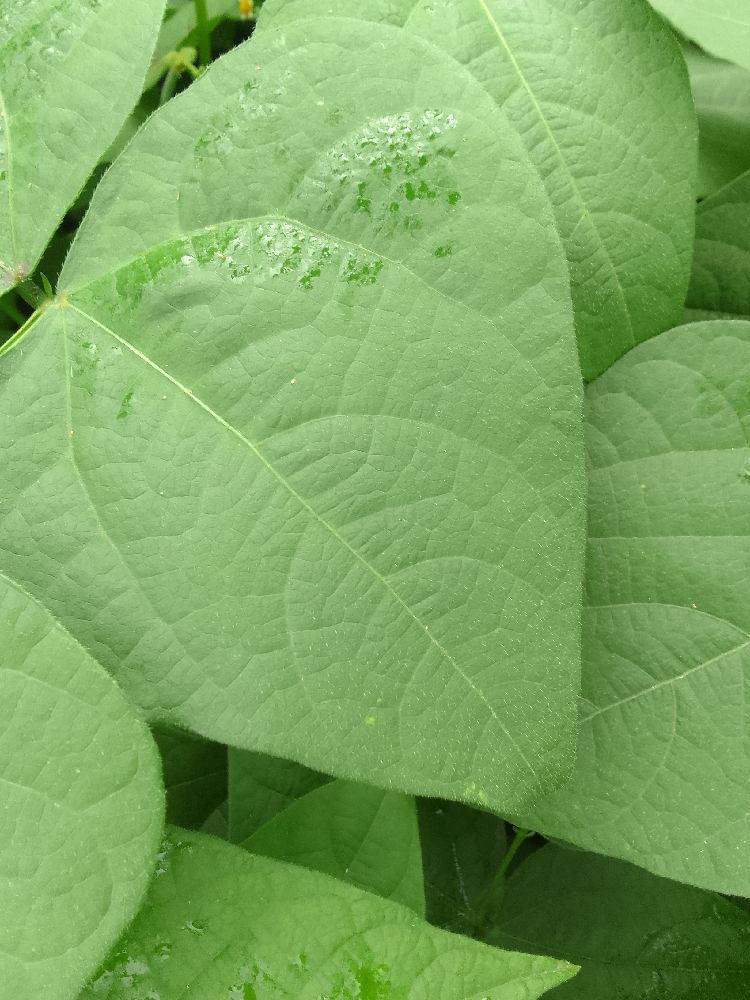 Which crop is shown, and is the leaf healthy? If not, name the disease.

common bean, healthy
